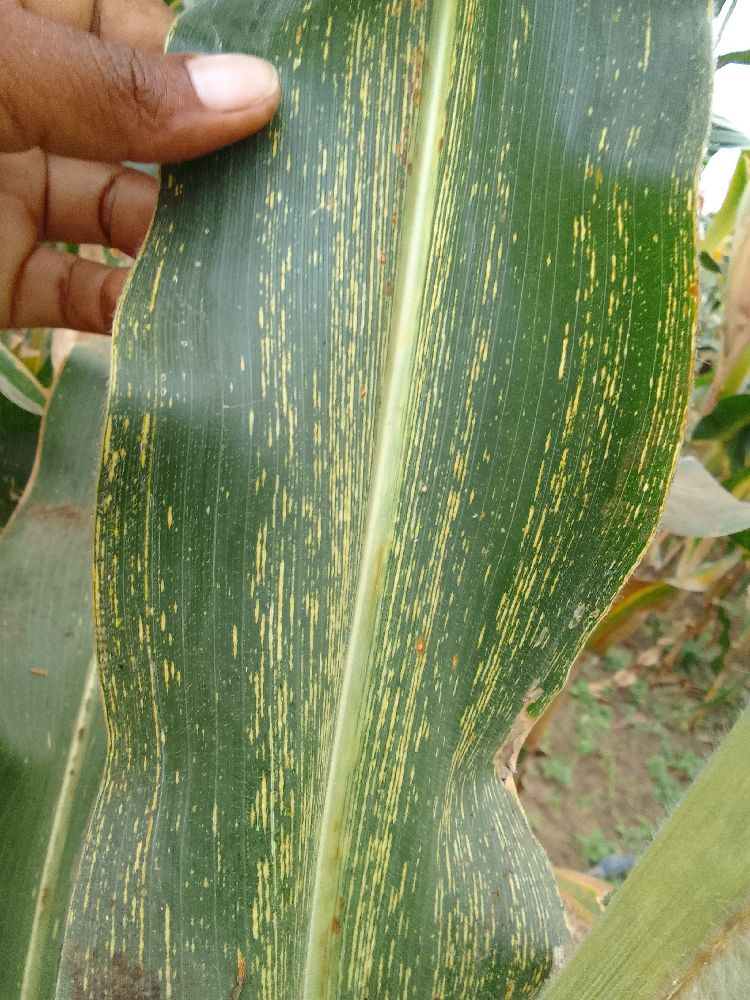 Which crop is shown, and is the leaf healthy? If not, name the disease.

maize, maize streak virus
